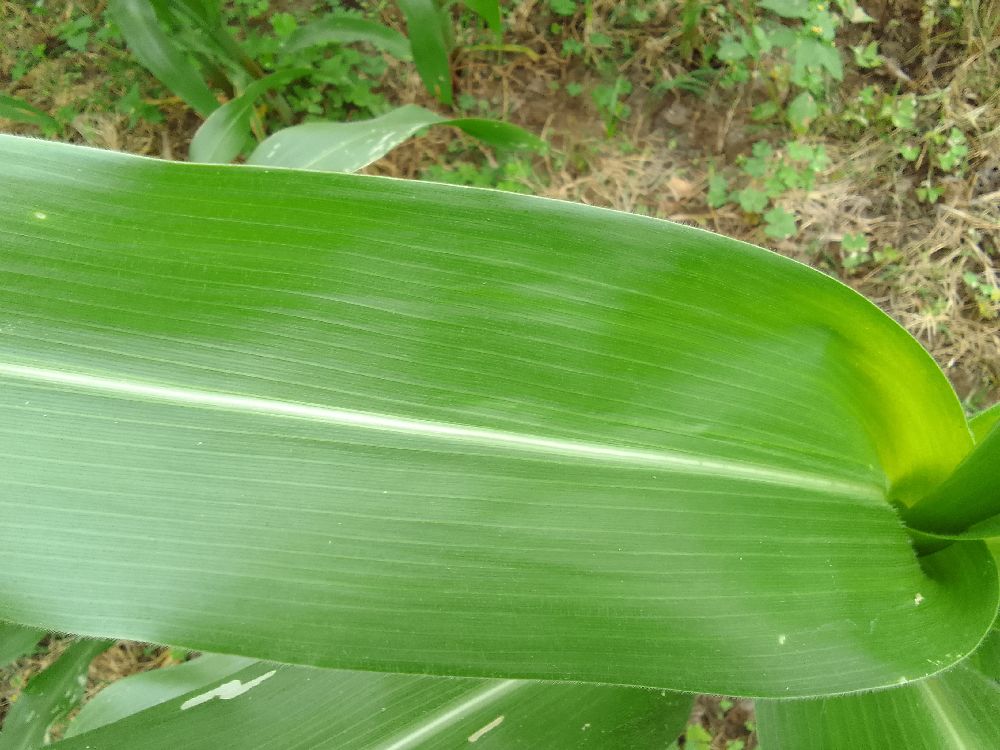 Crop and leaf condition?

maize, healthy
